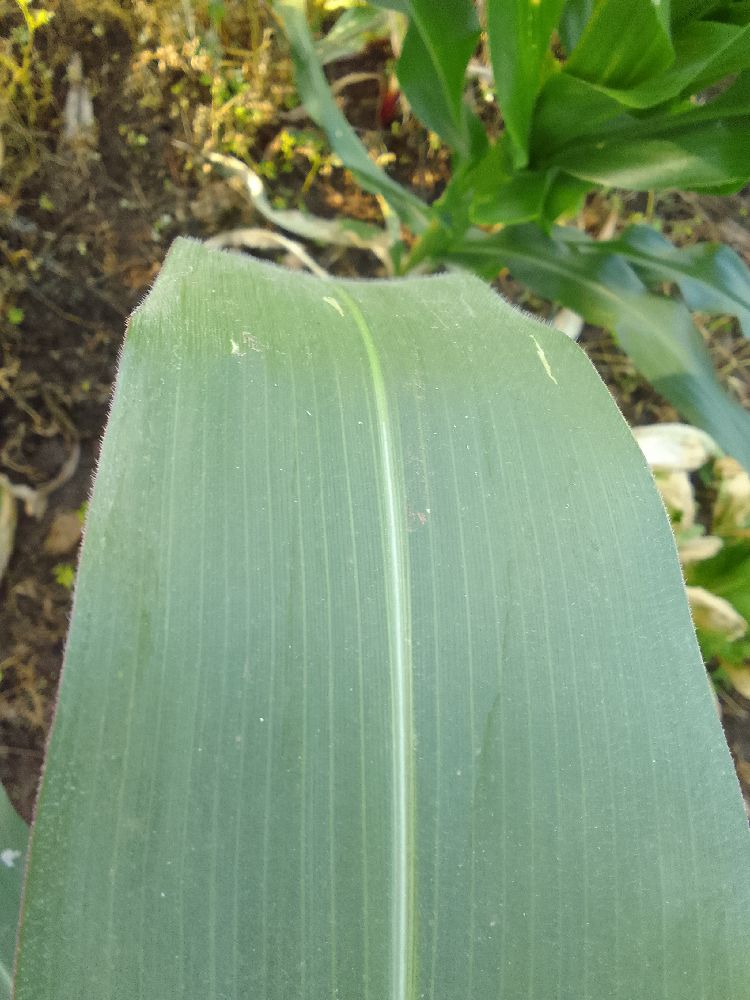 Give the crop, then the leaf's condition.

maize, healthy
